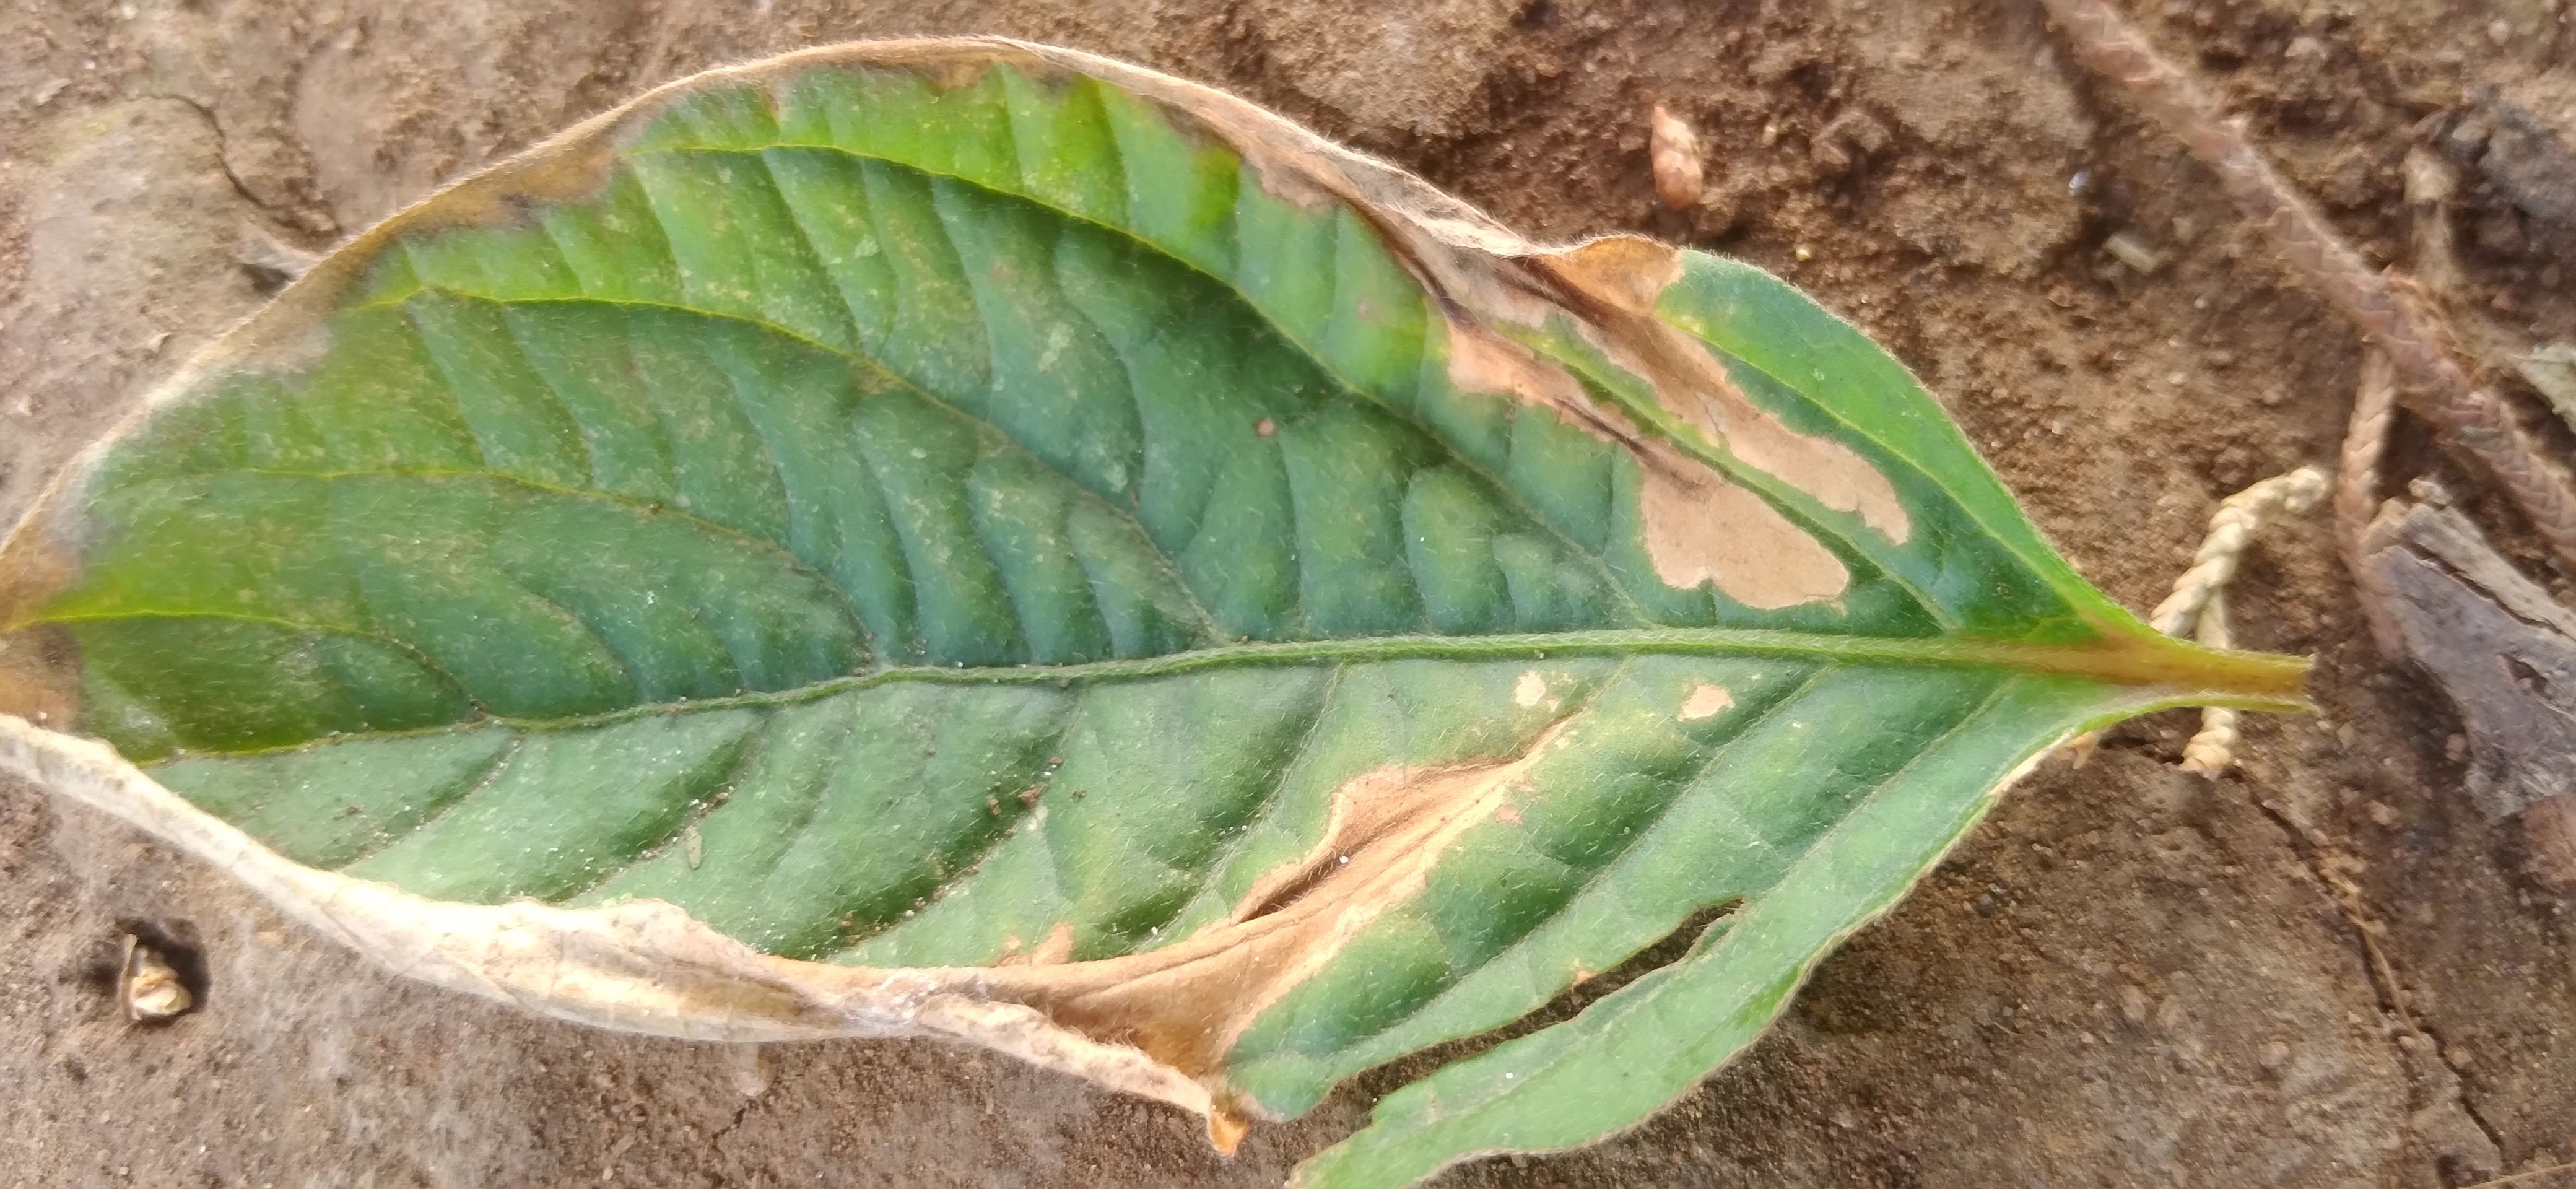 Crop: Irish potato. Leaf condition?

early blight
